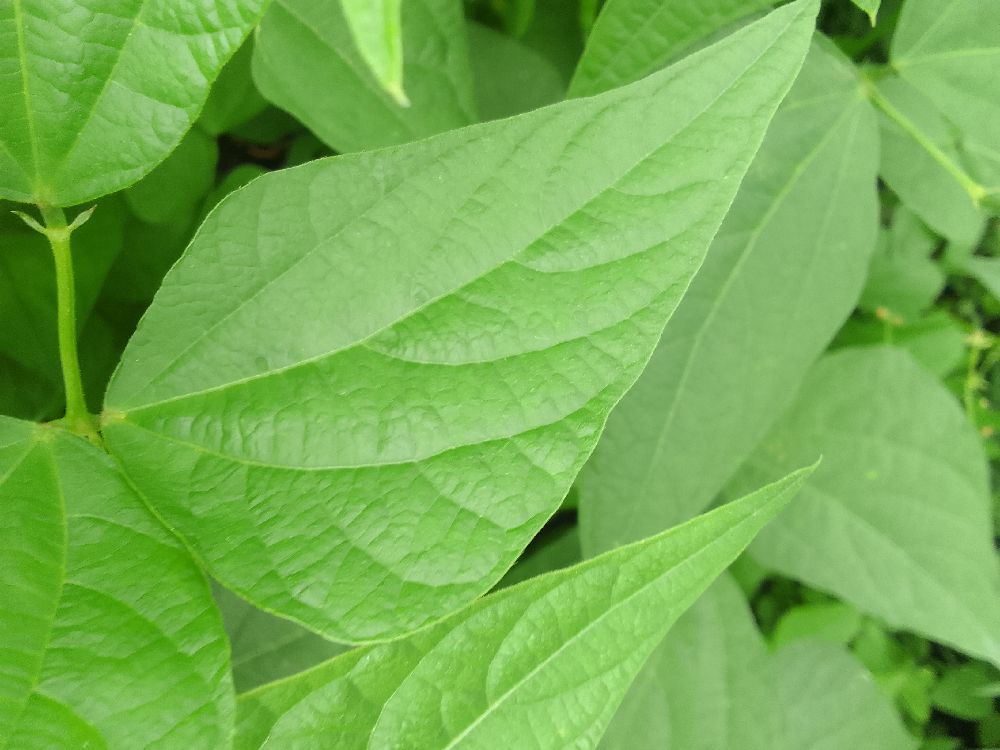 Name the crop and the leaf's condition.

common bean, healthy
